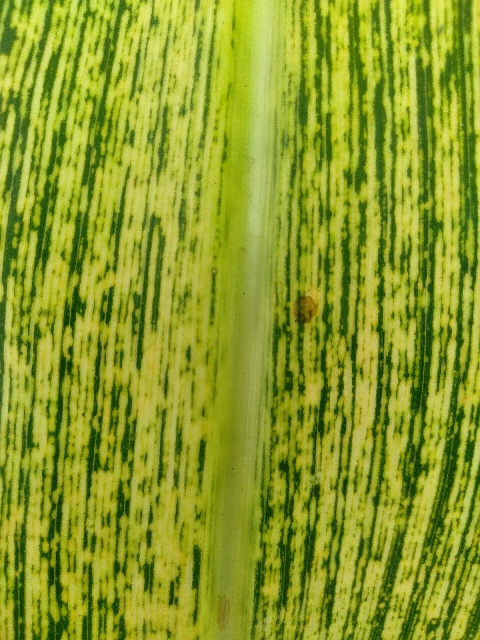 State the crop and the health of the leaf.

maize, maize streak virus
